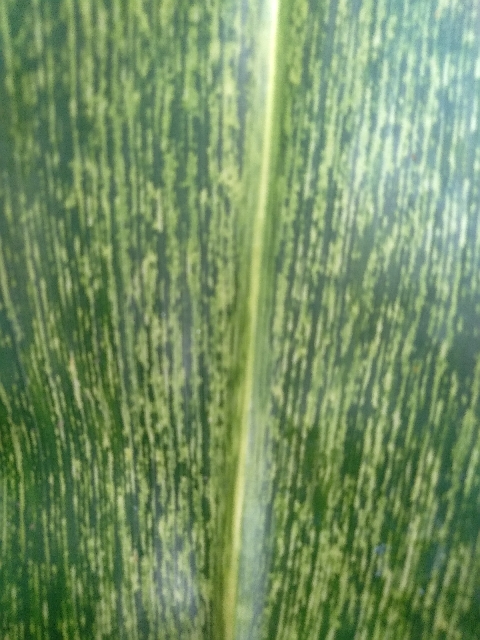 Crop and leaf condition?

maize, maize streak virus
